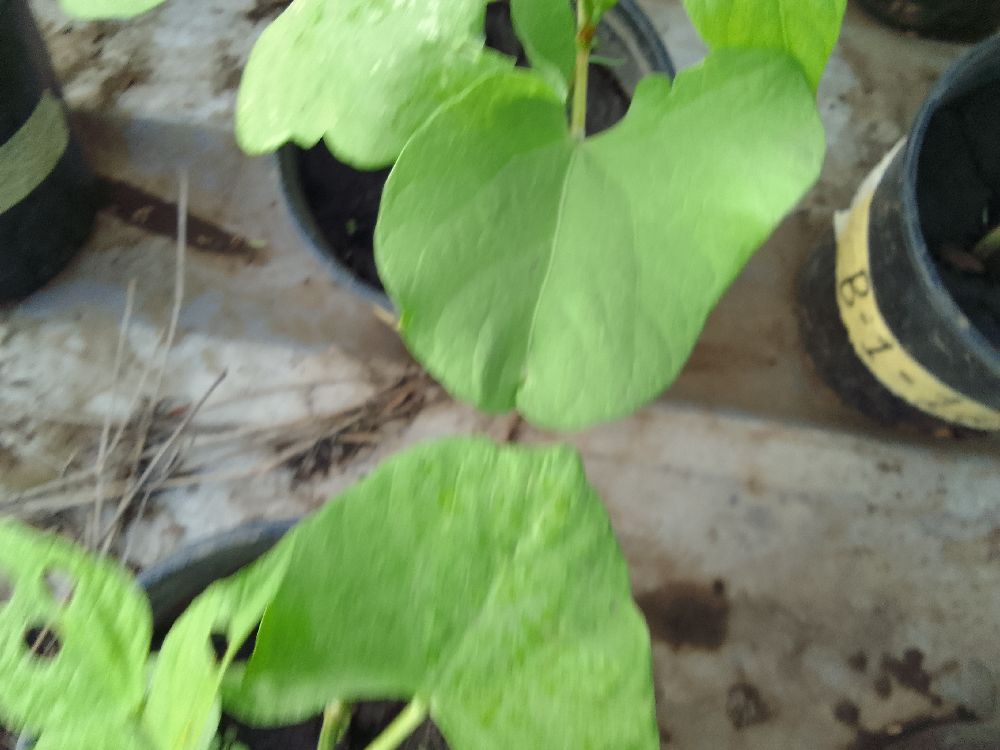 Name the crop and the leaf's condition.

common bean, healthy
